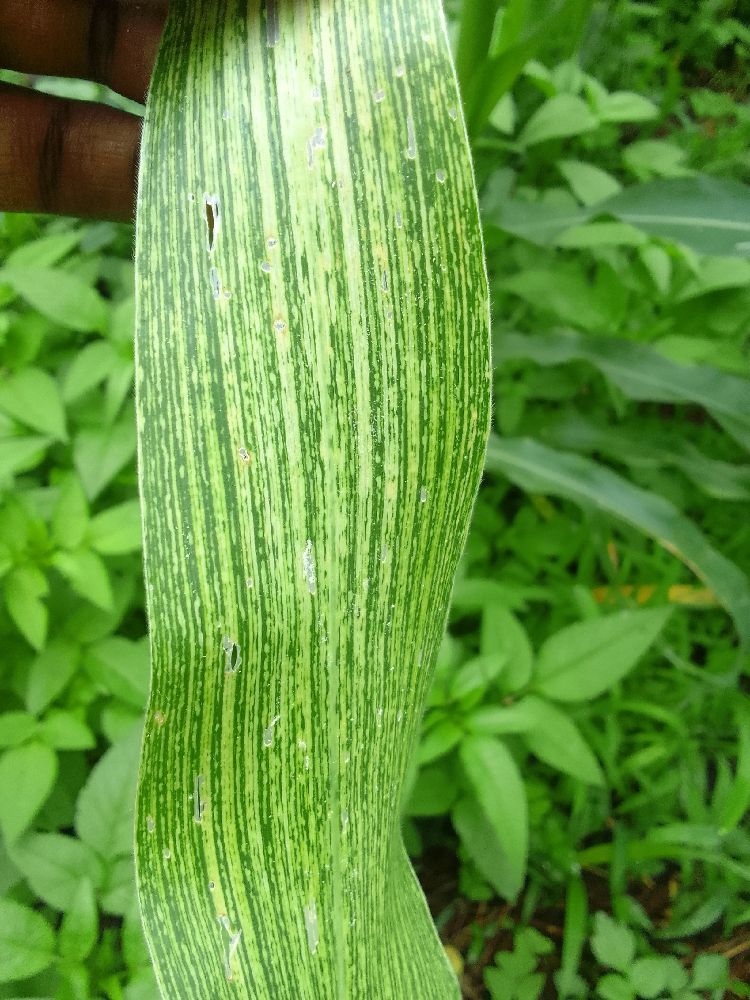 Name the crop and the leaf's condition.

maize, maize streak virus
